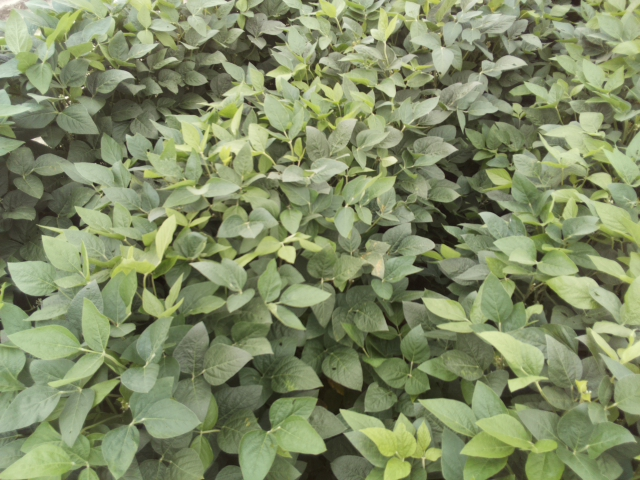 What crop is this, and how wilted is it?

soybean, leaves with no wilting
